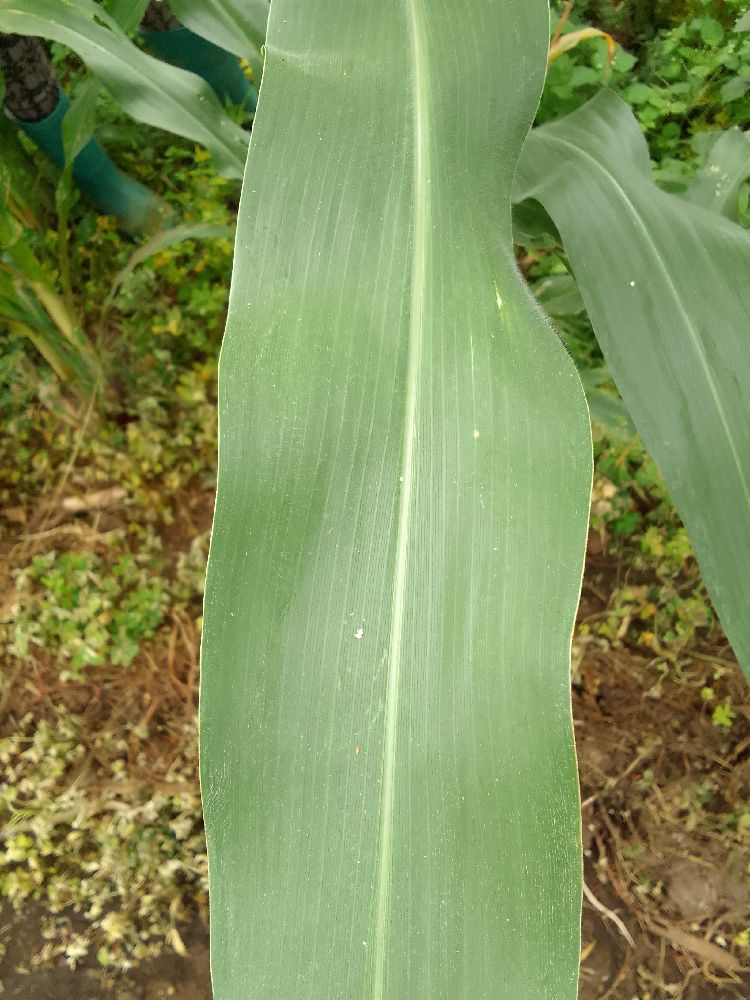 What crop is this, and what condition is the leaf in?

maize, healthy
